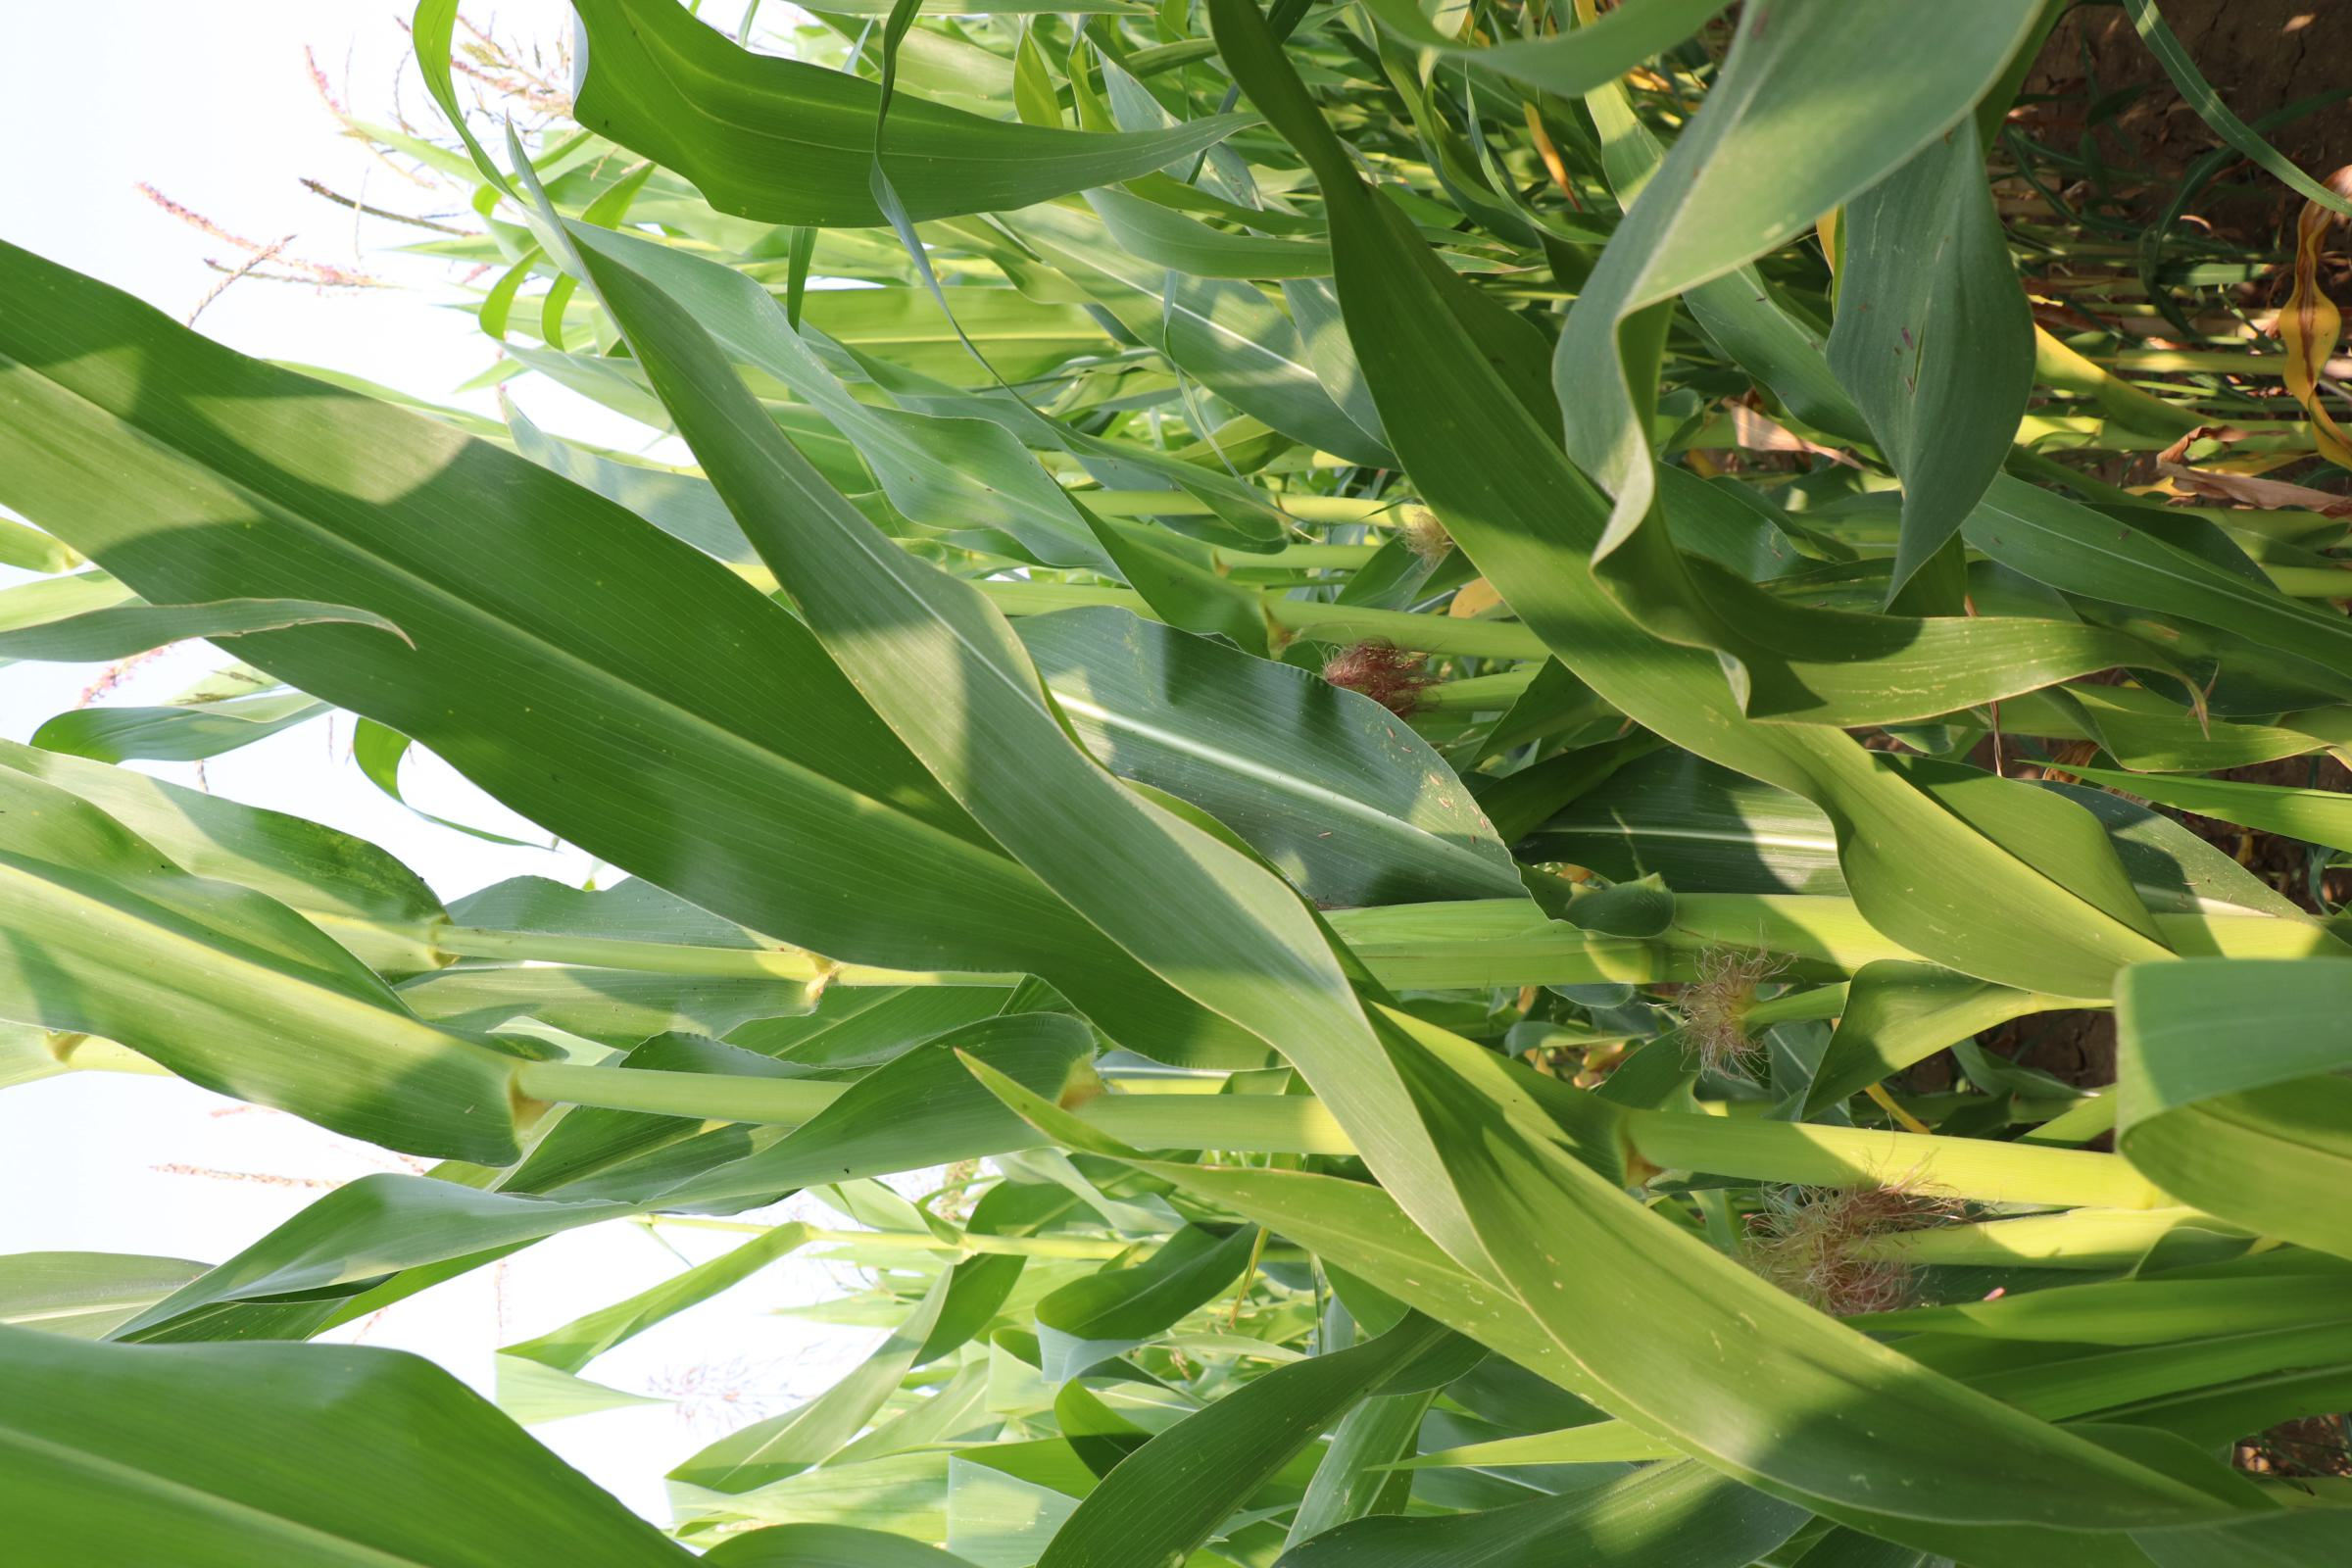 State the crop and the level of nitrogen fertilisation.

maize, no added nitrogen
